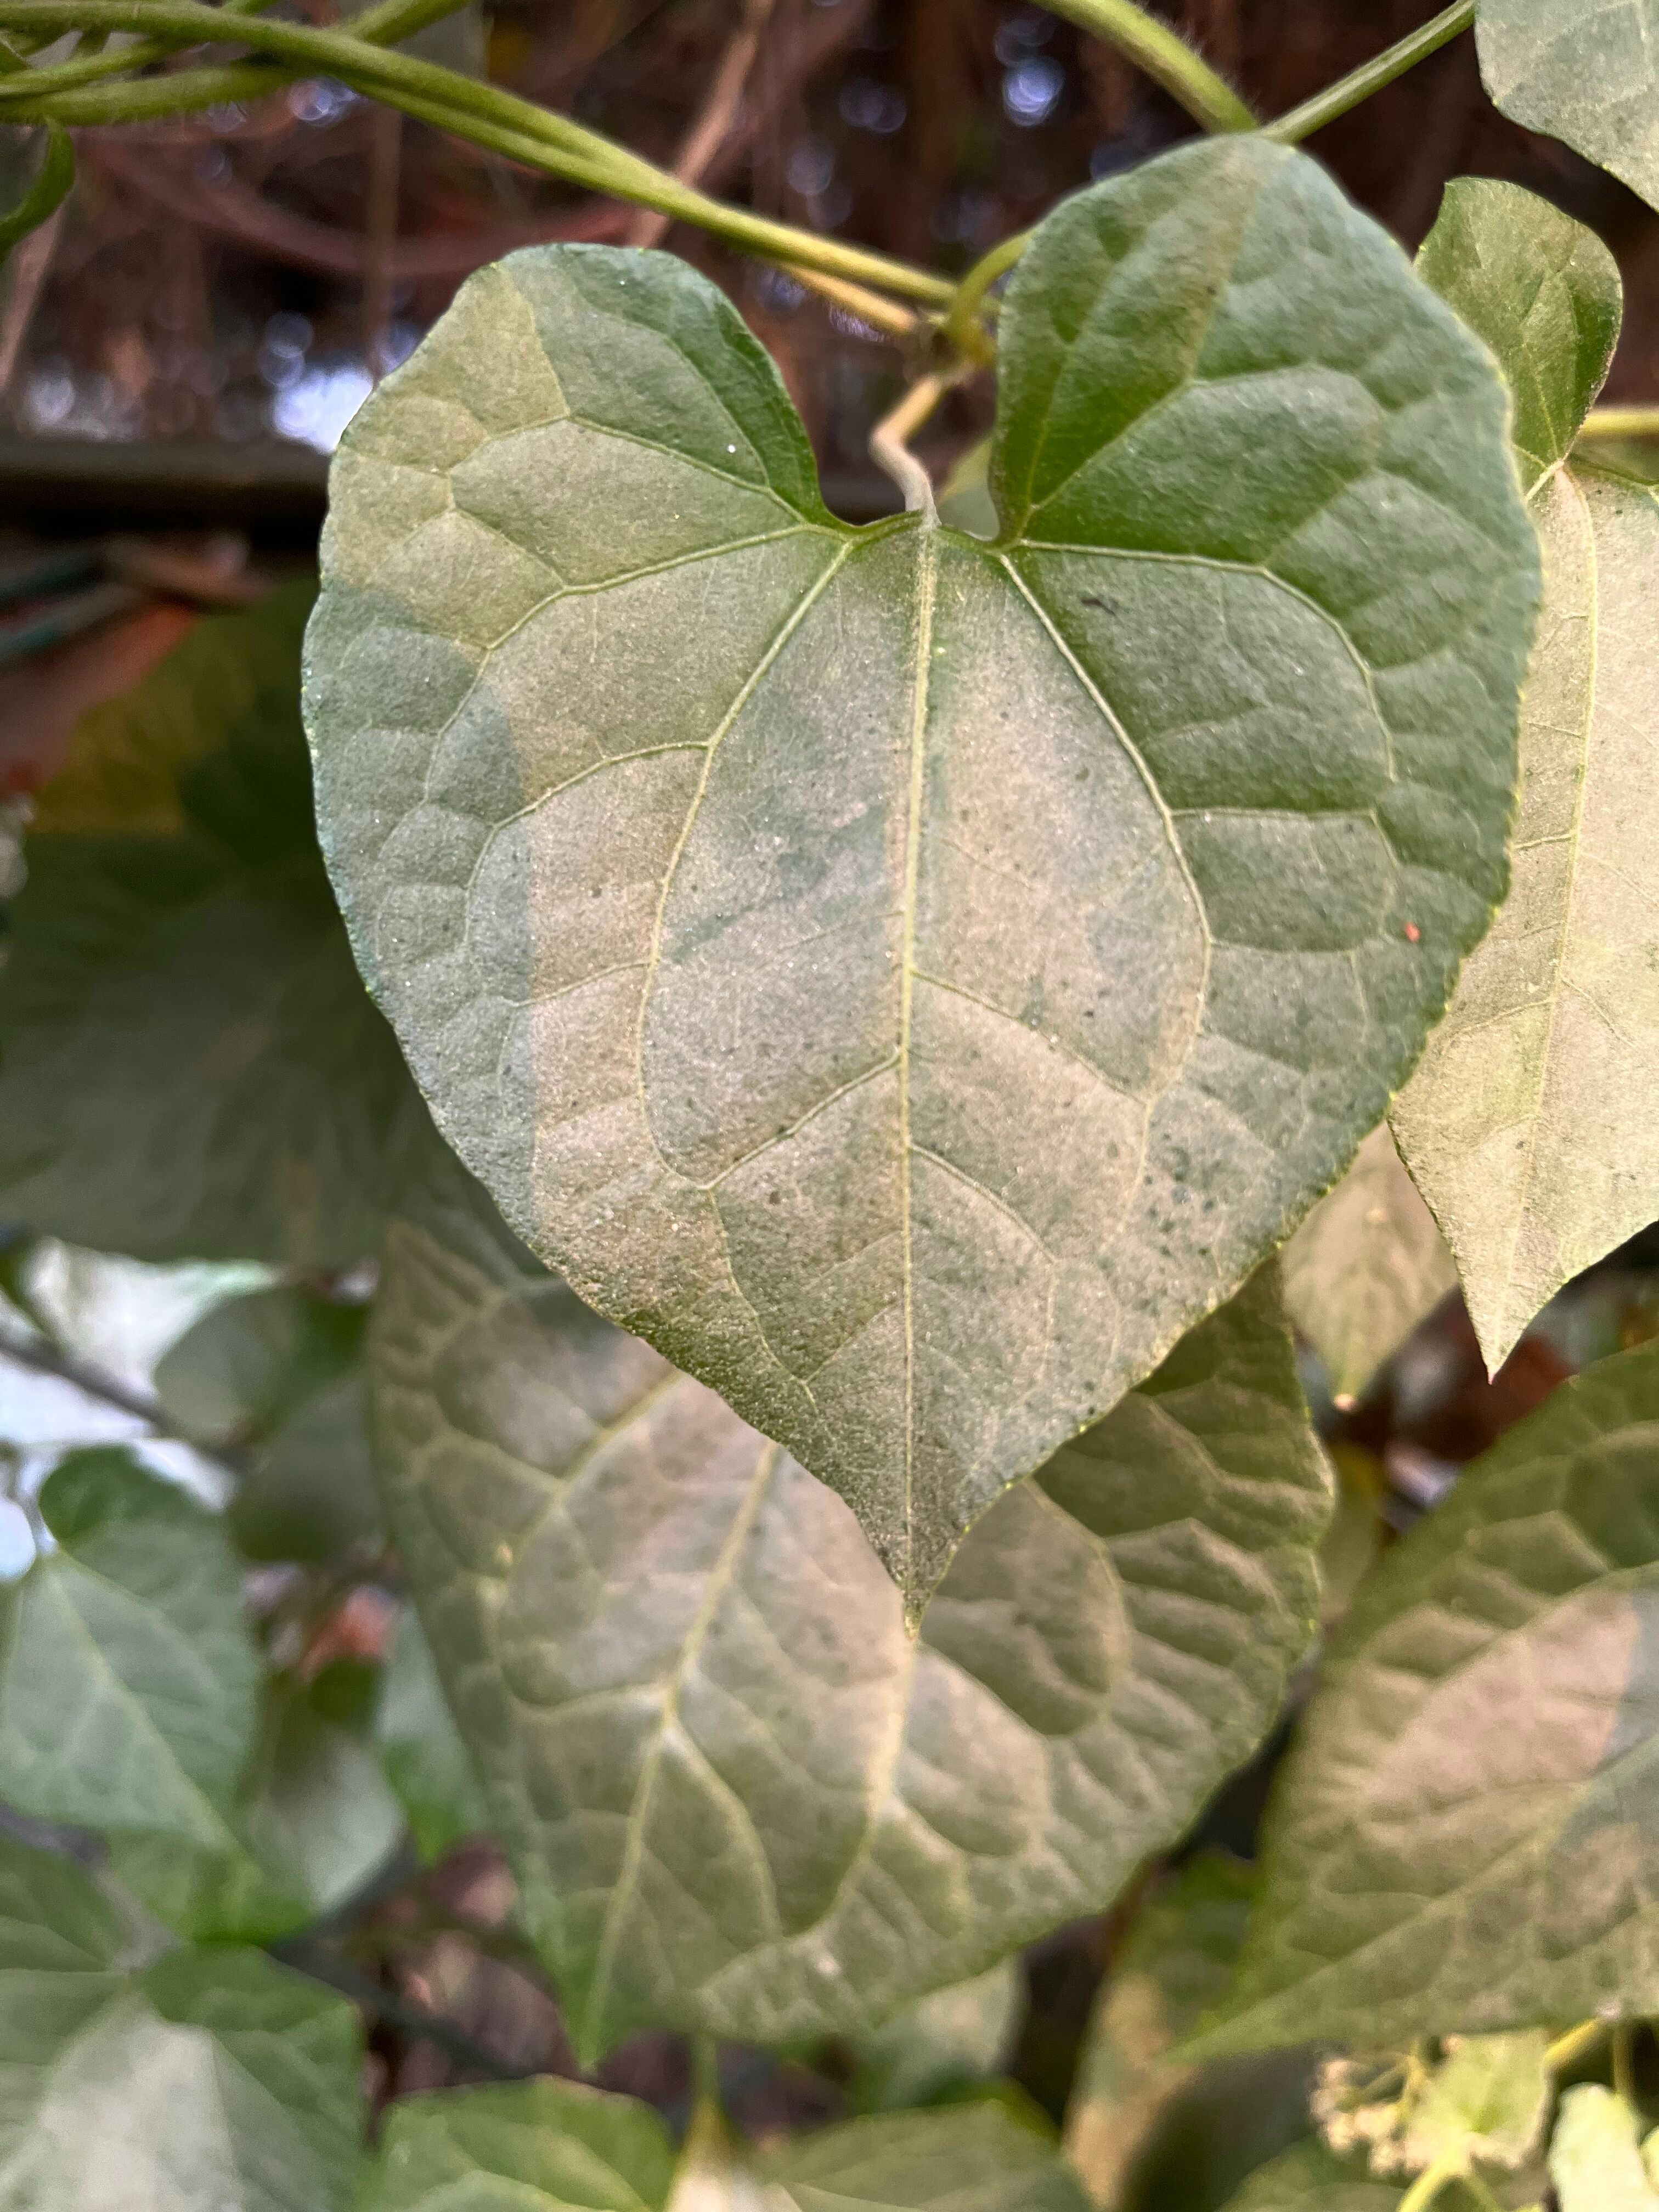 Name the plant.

bitter vine
